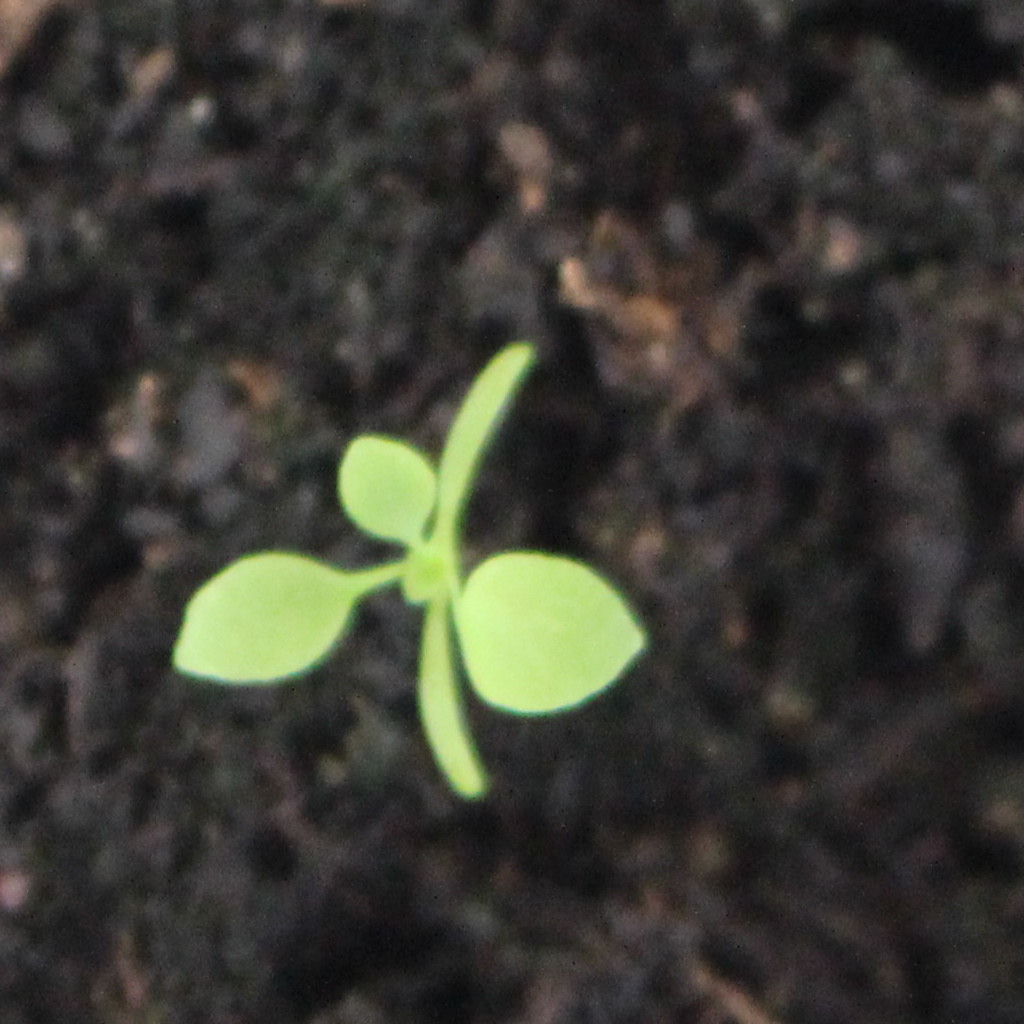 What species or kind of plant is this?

Papaver rhoeas
